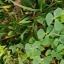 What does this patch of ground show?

unstructured weed
